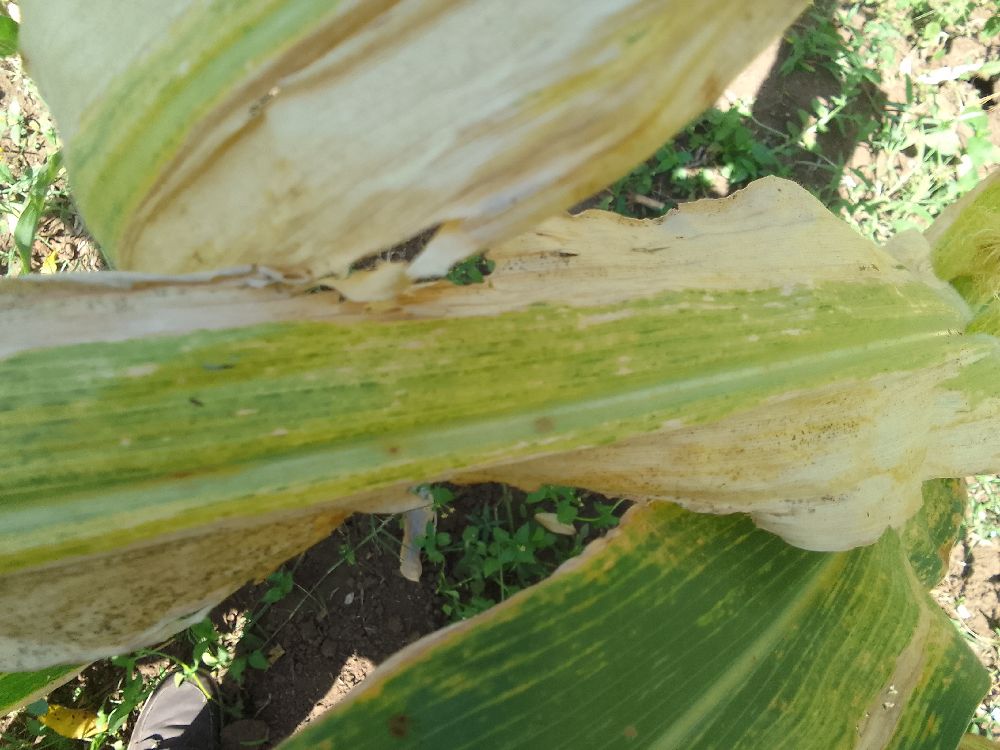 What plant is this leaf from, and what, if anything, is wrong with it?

maize, maize lethal necrosis
